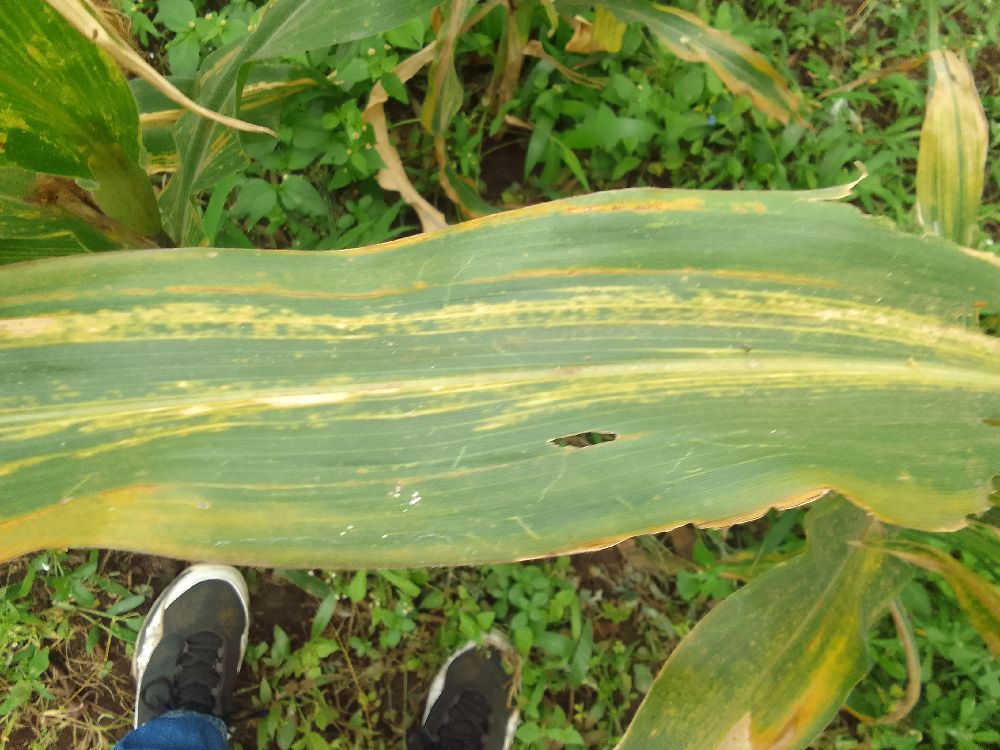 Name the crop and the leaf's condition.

maize, maize lethal necrosis
